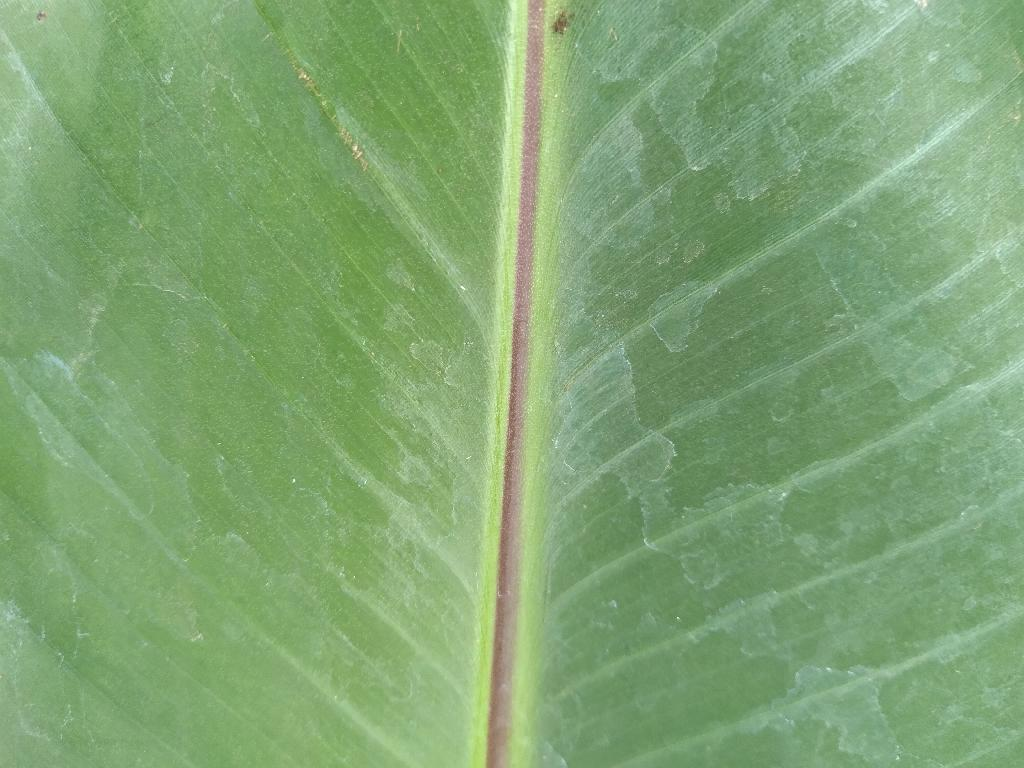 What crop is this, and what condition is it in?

banana, healthy
